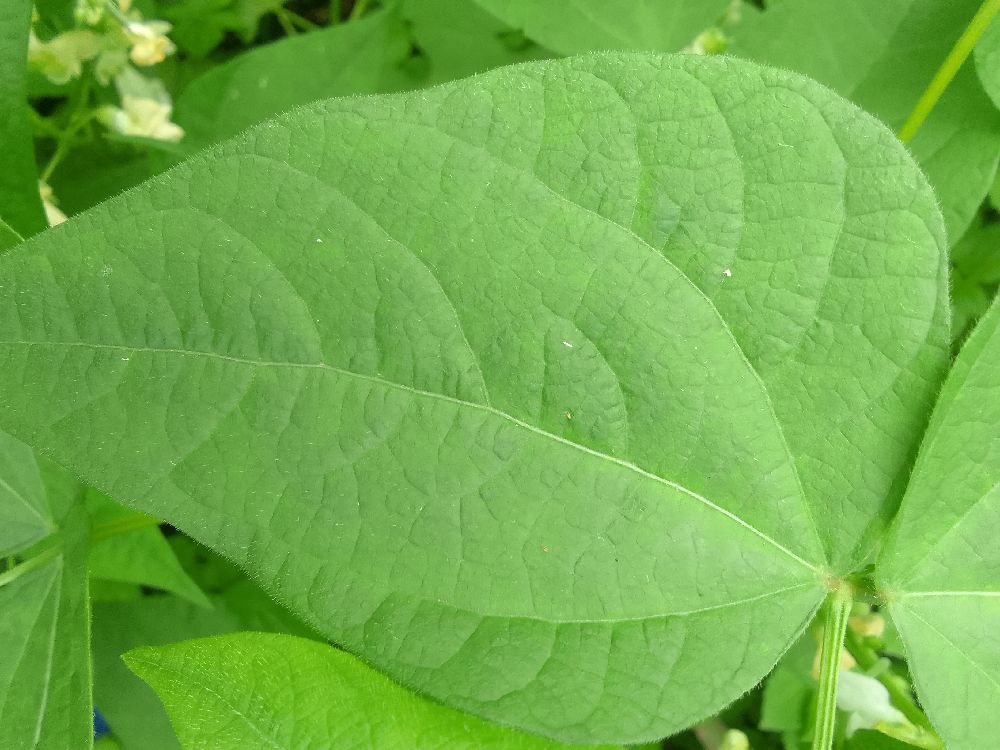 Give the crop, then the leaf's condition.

common bean, healthy
